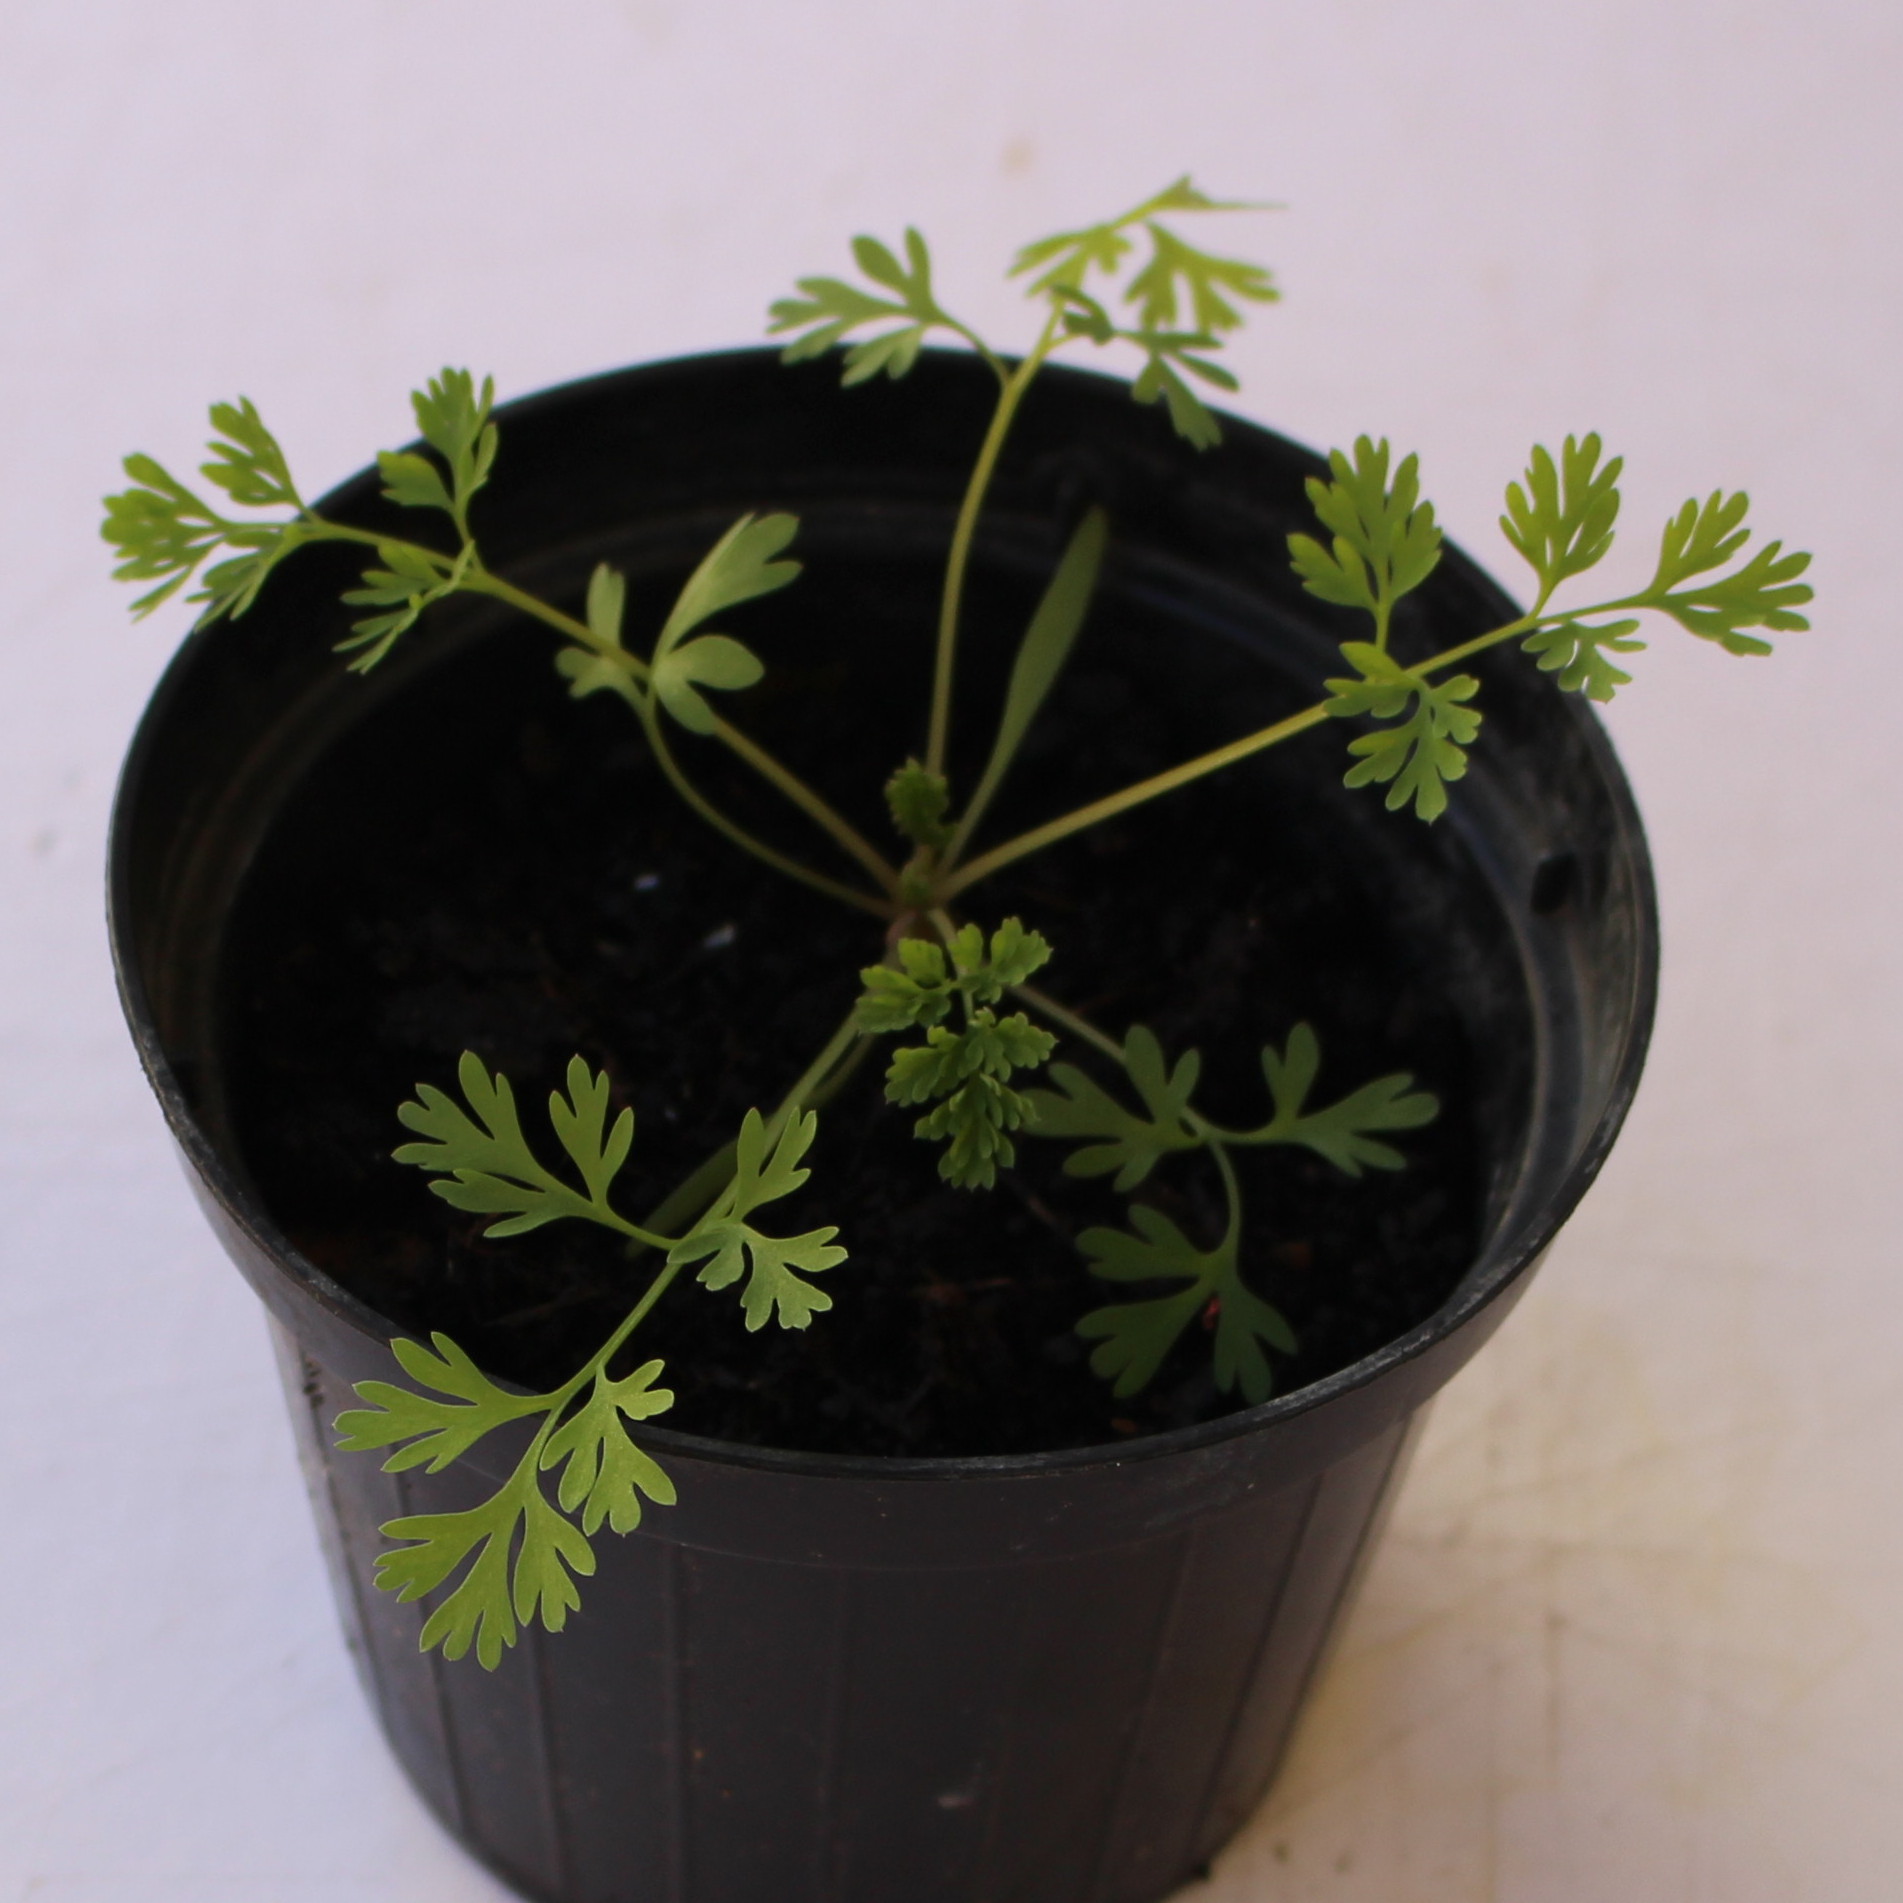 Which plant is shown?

Fumaria officinalis
